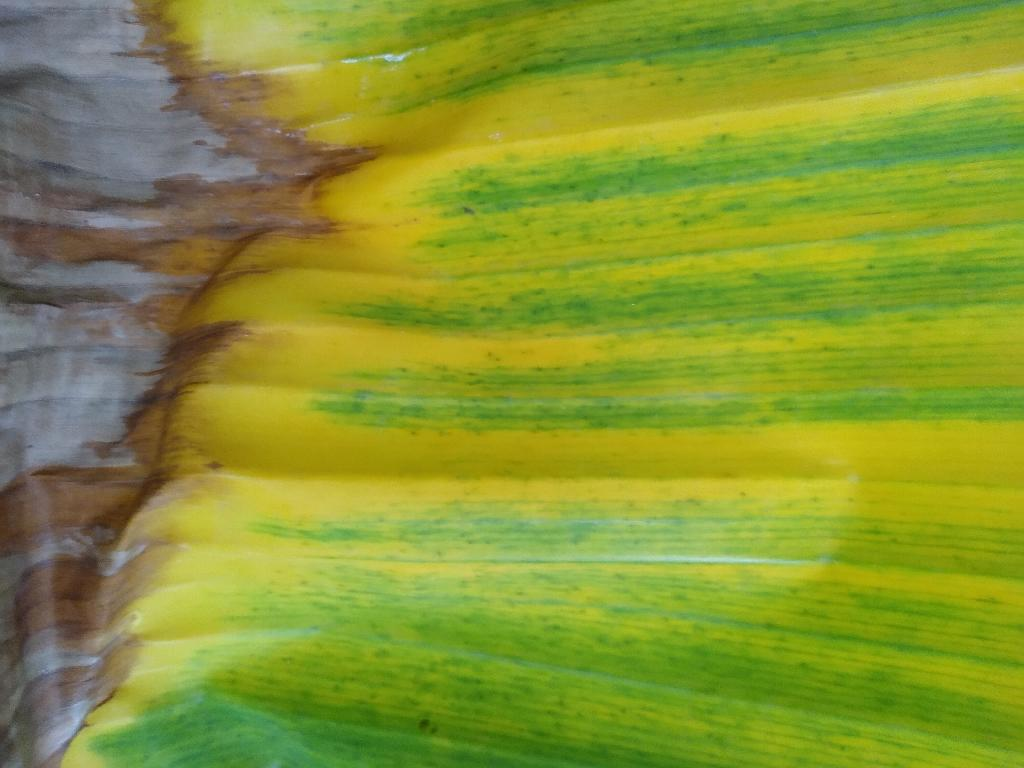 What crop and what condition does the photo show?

banana, fusarium wilt race 1
